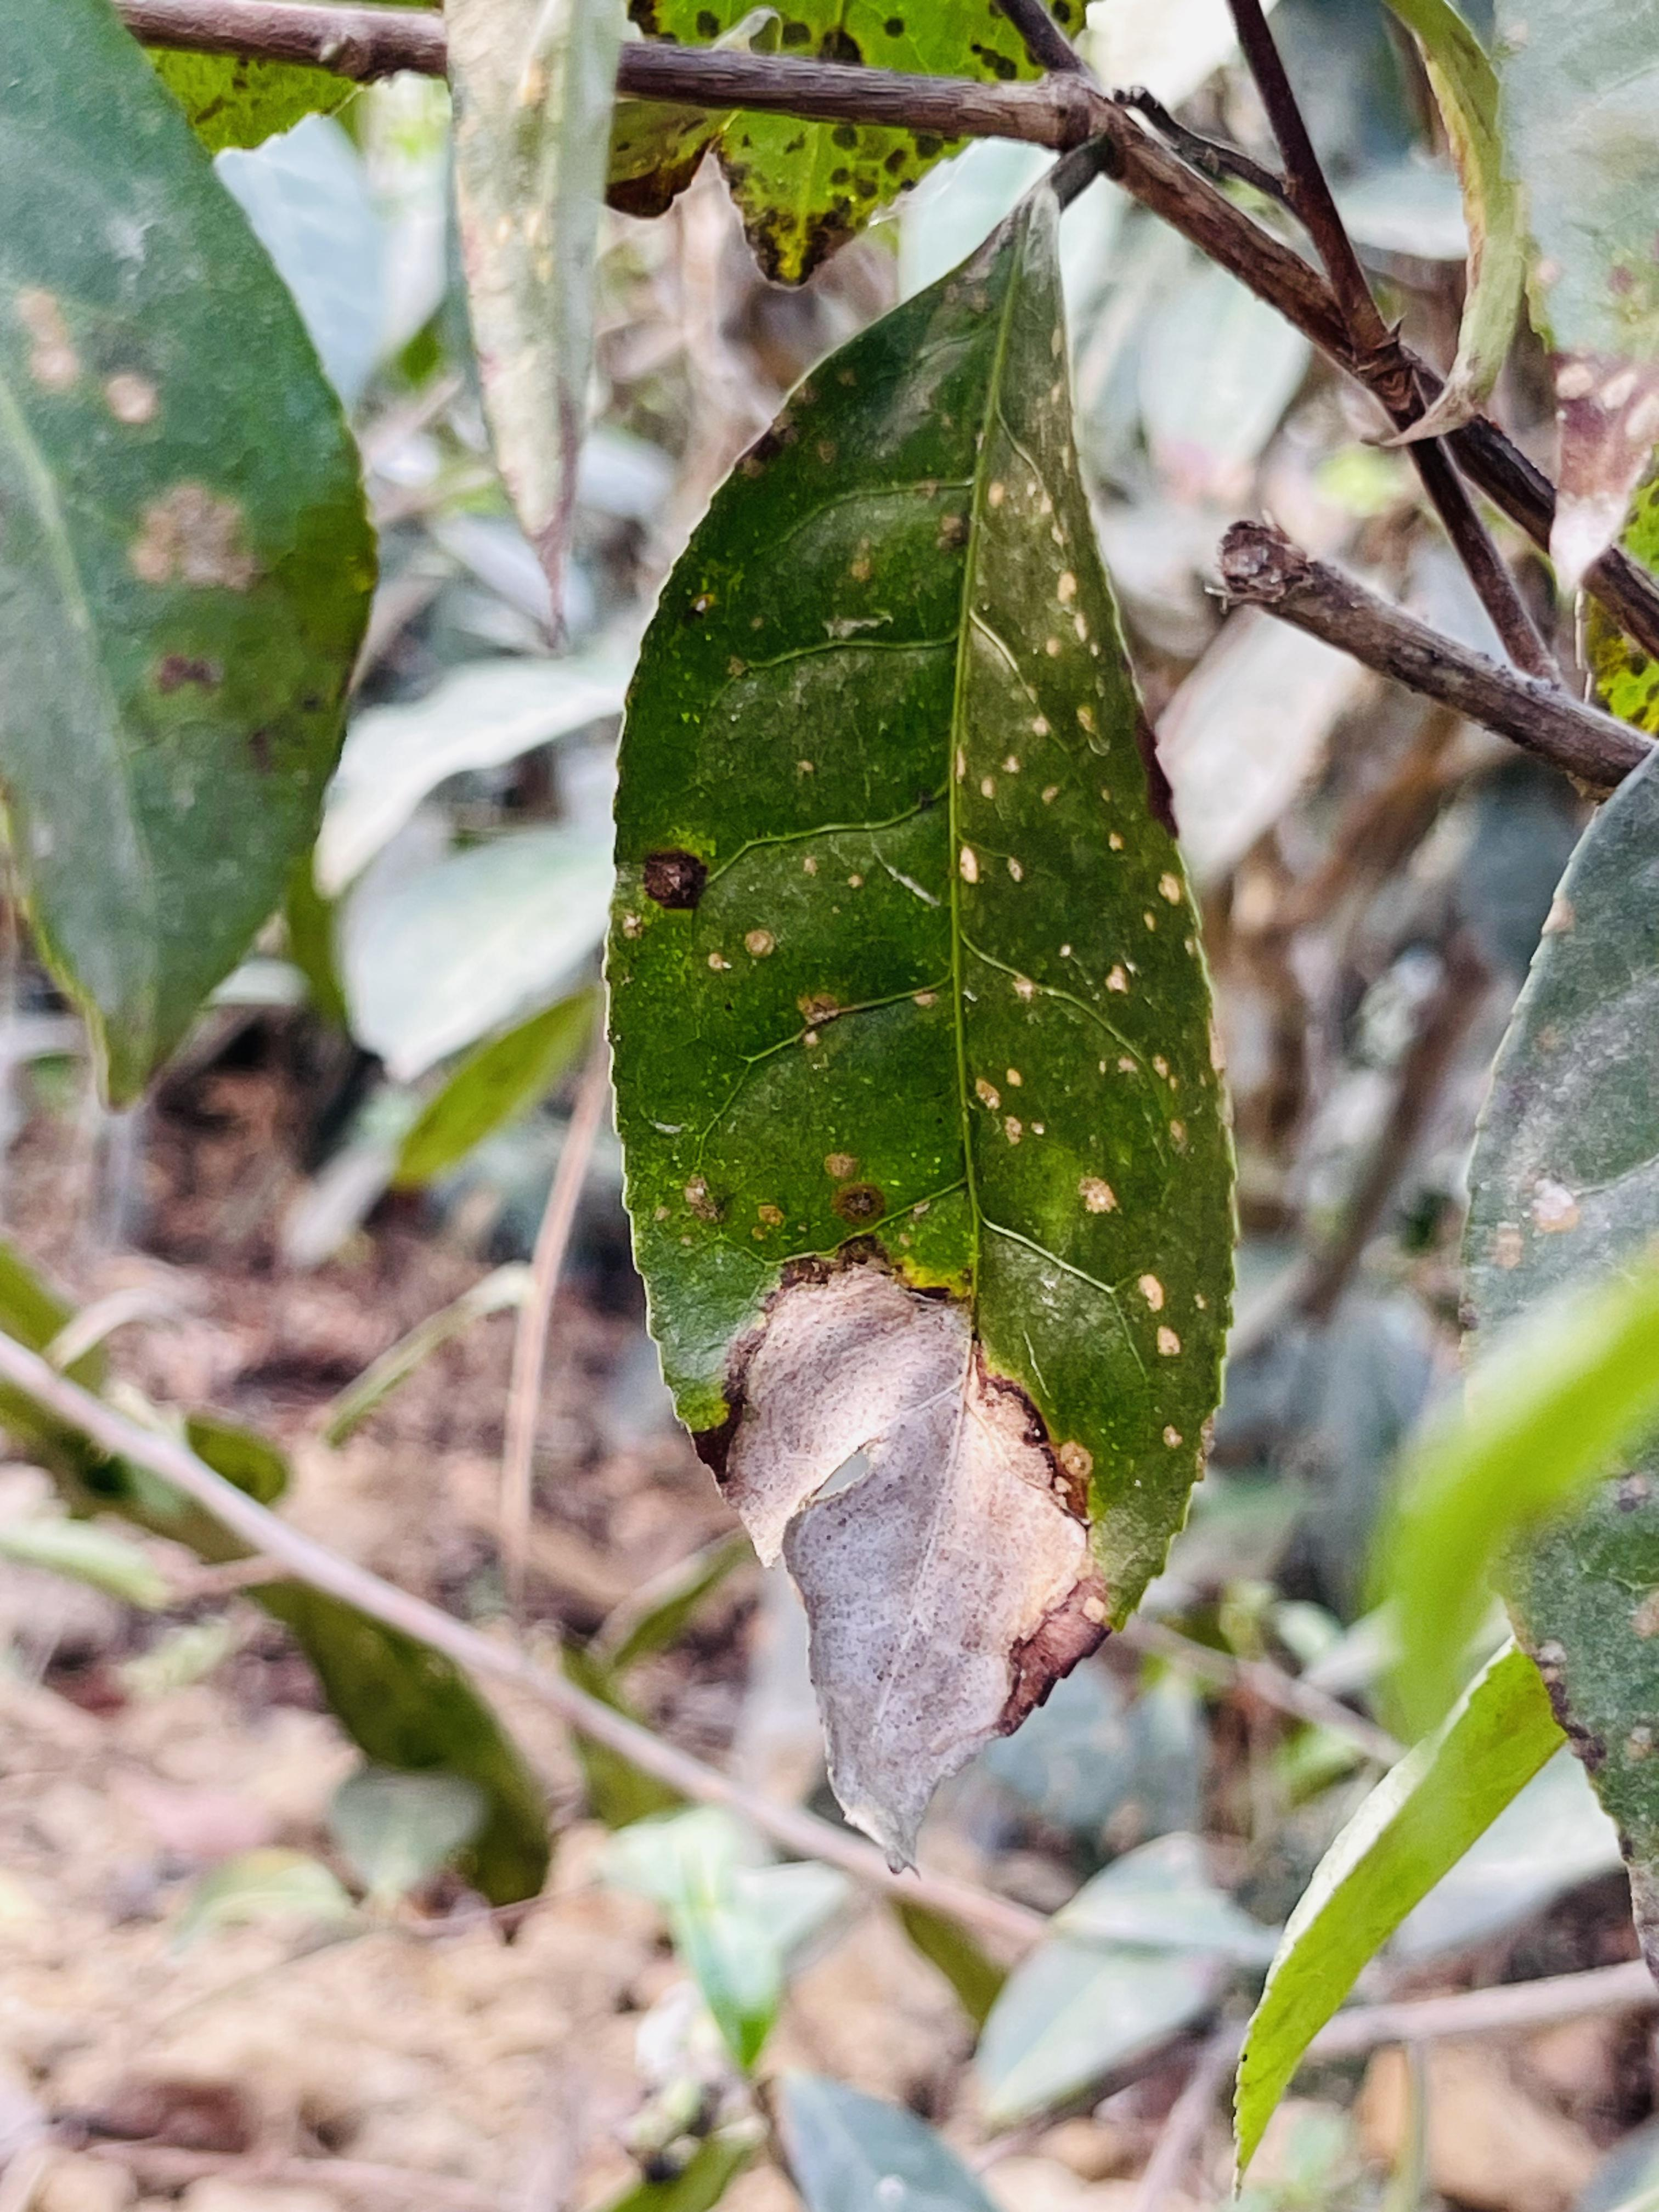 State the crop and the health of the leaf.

tea, blight
